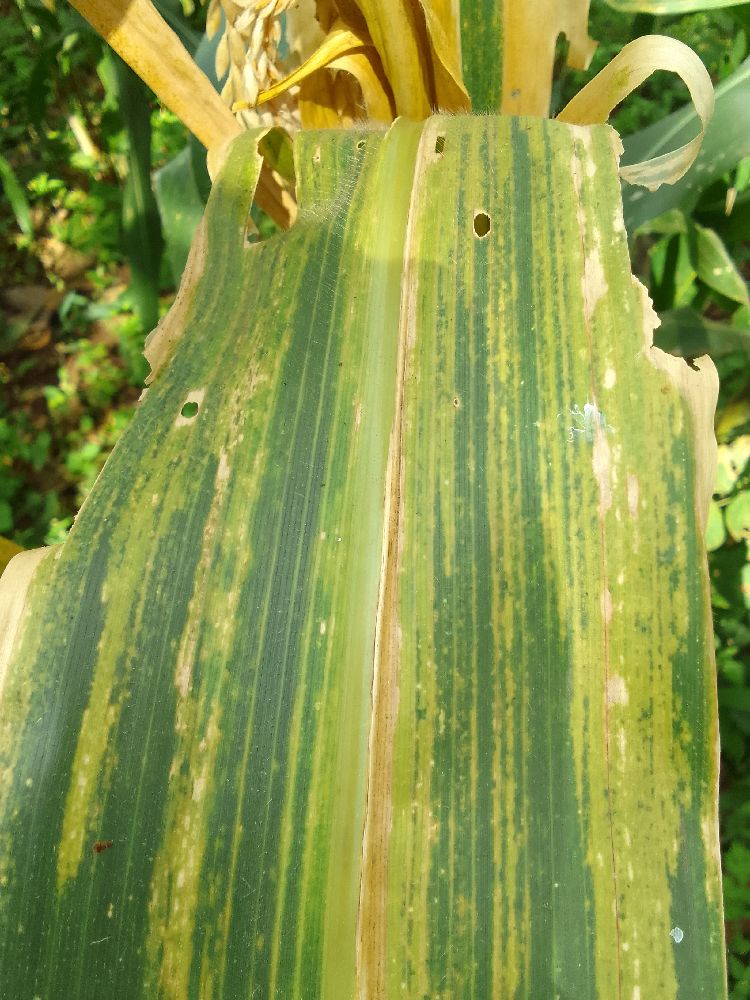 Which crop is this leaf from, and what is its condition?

maize, maize lethal necrosis
